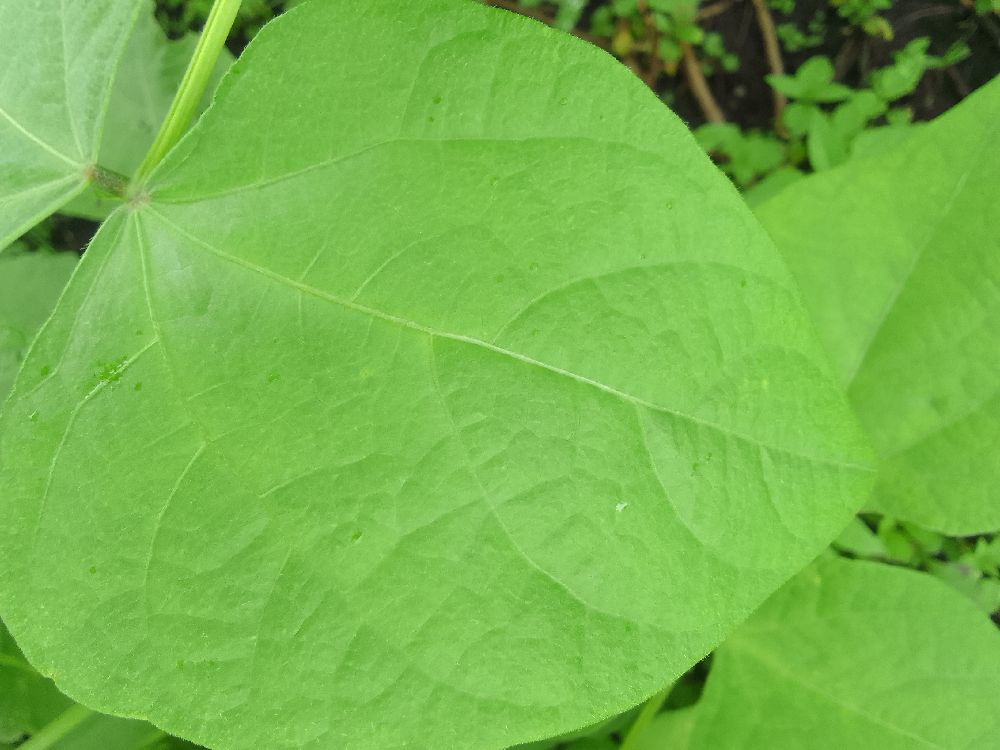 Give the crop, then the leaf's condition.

common bean, healthy
